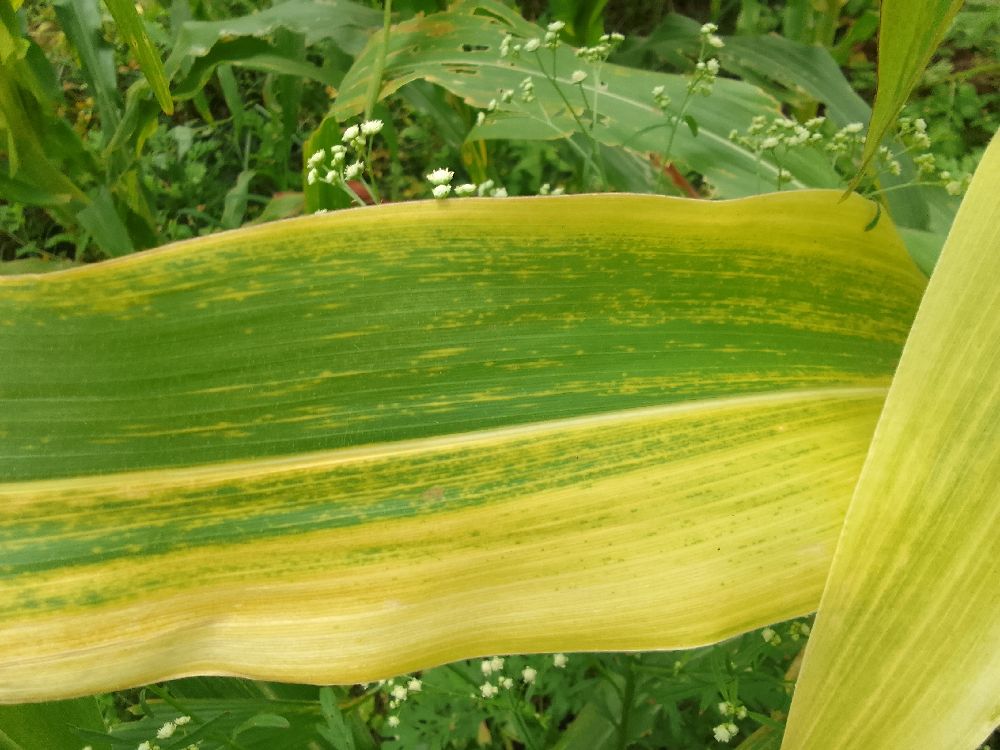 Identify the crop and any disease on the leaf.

maize, maize lethal necrosis
